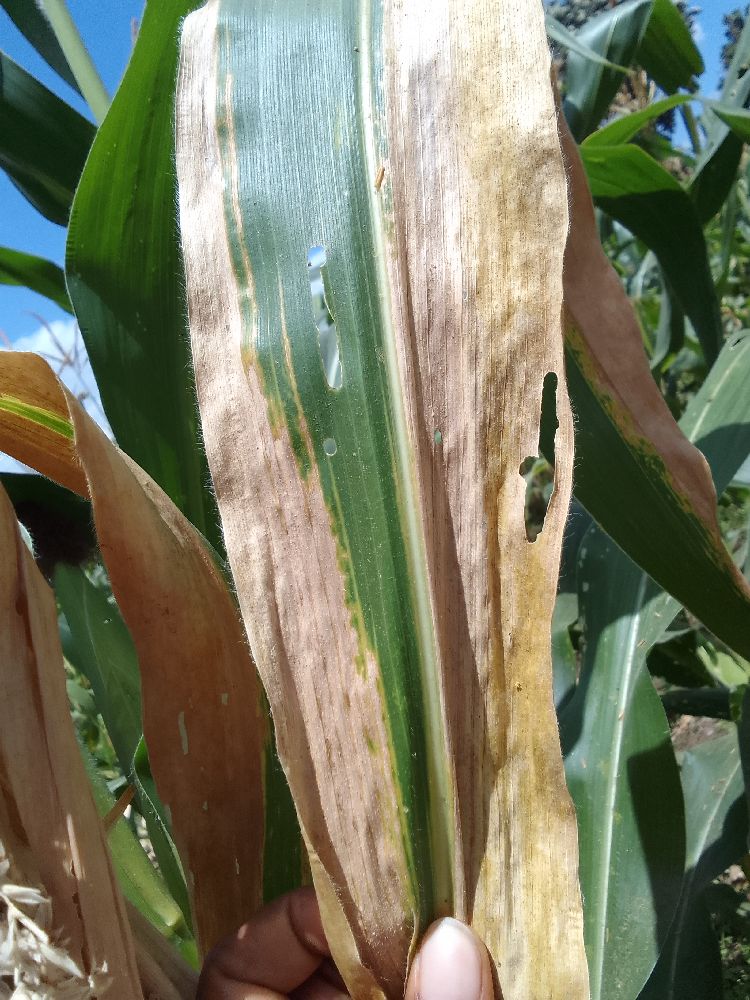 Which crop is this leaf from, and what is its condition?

maize, maize lethal necrosis
